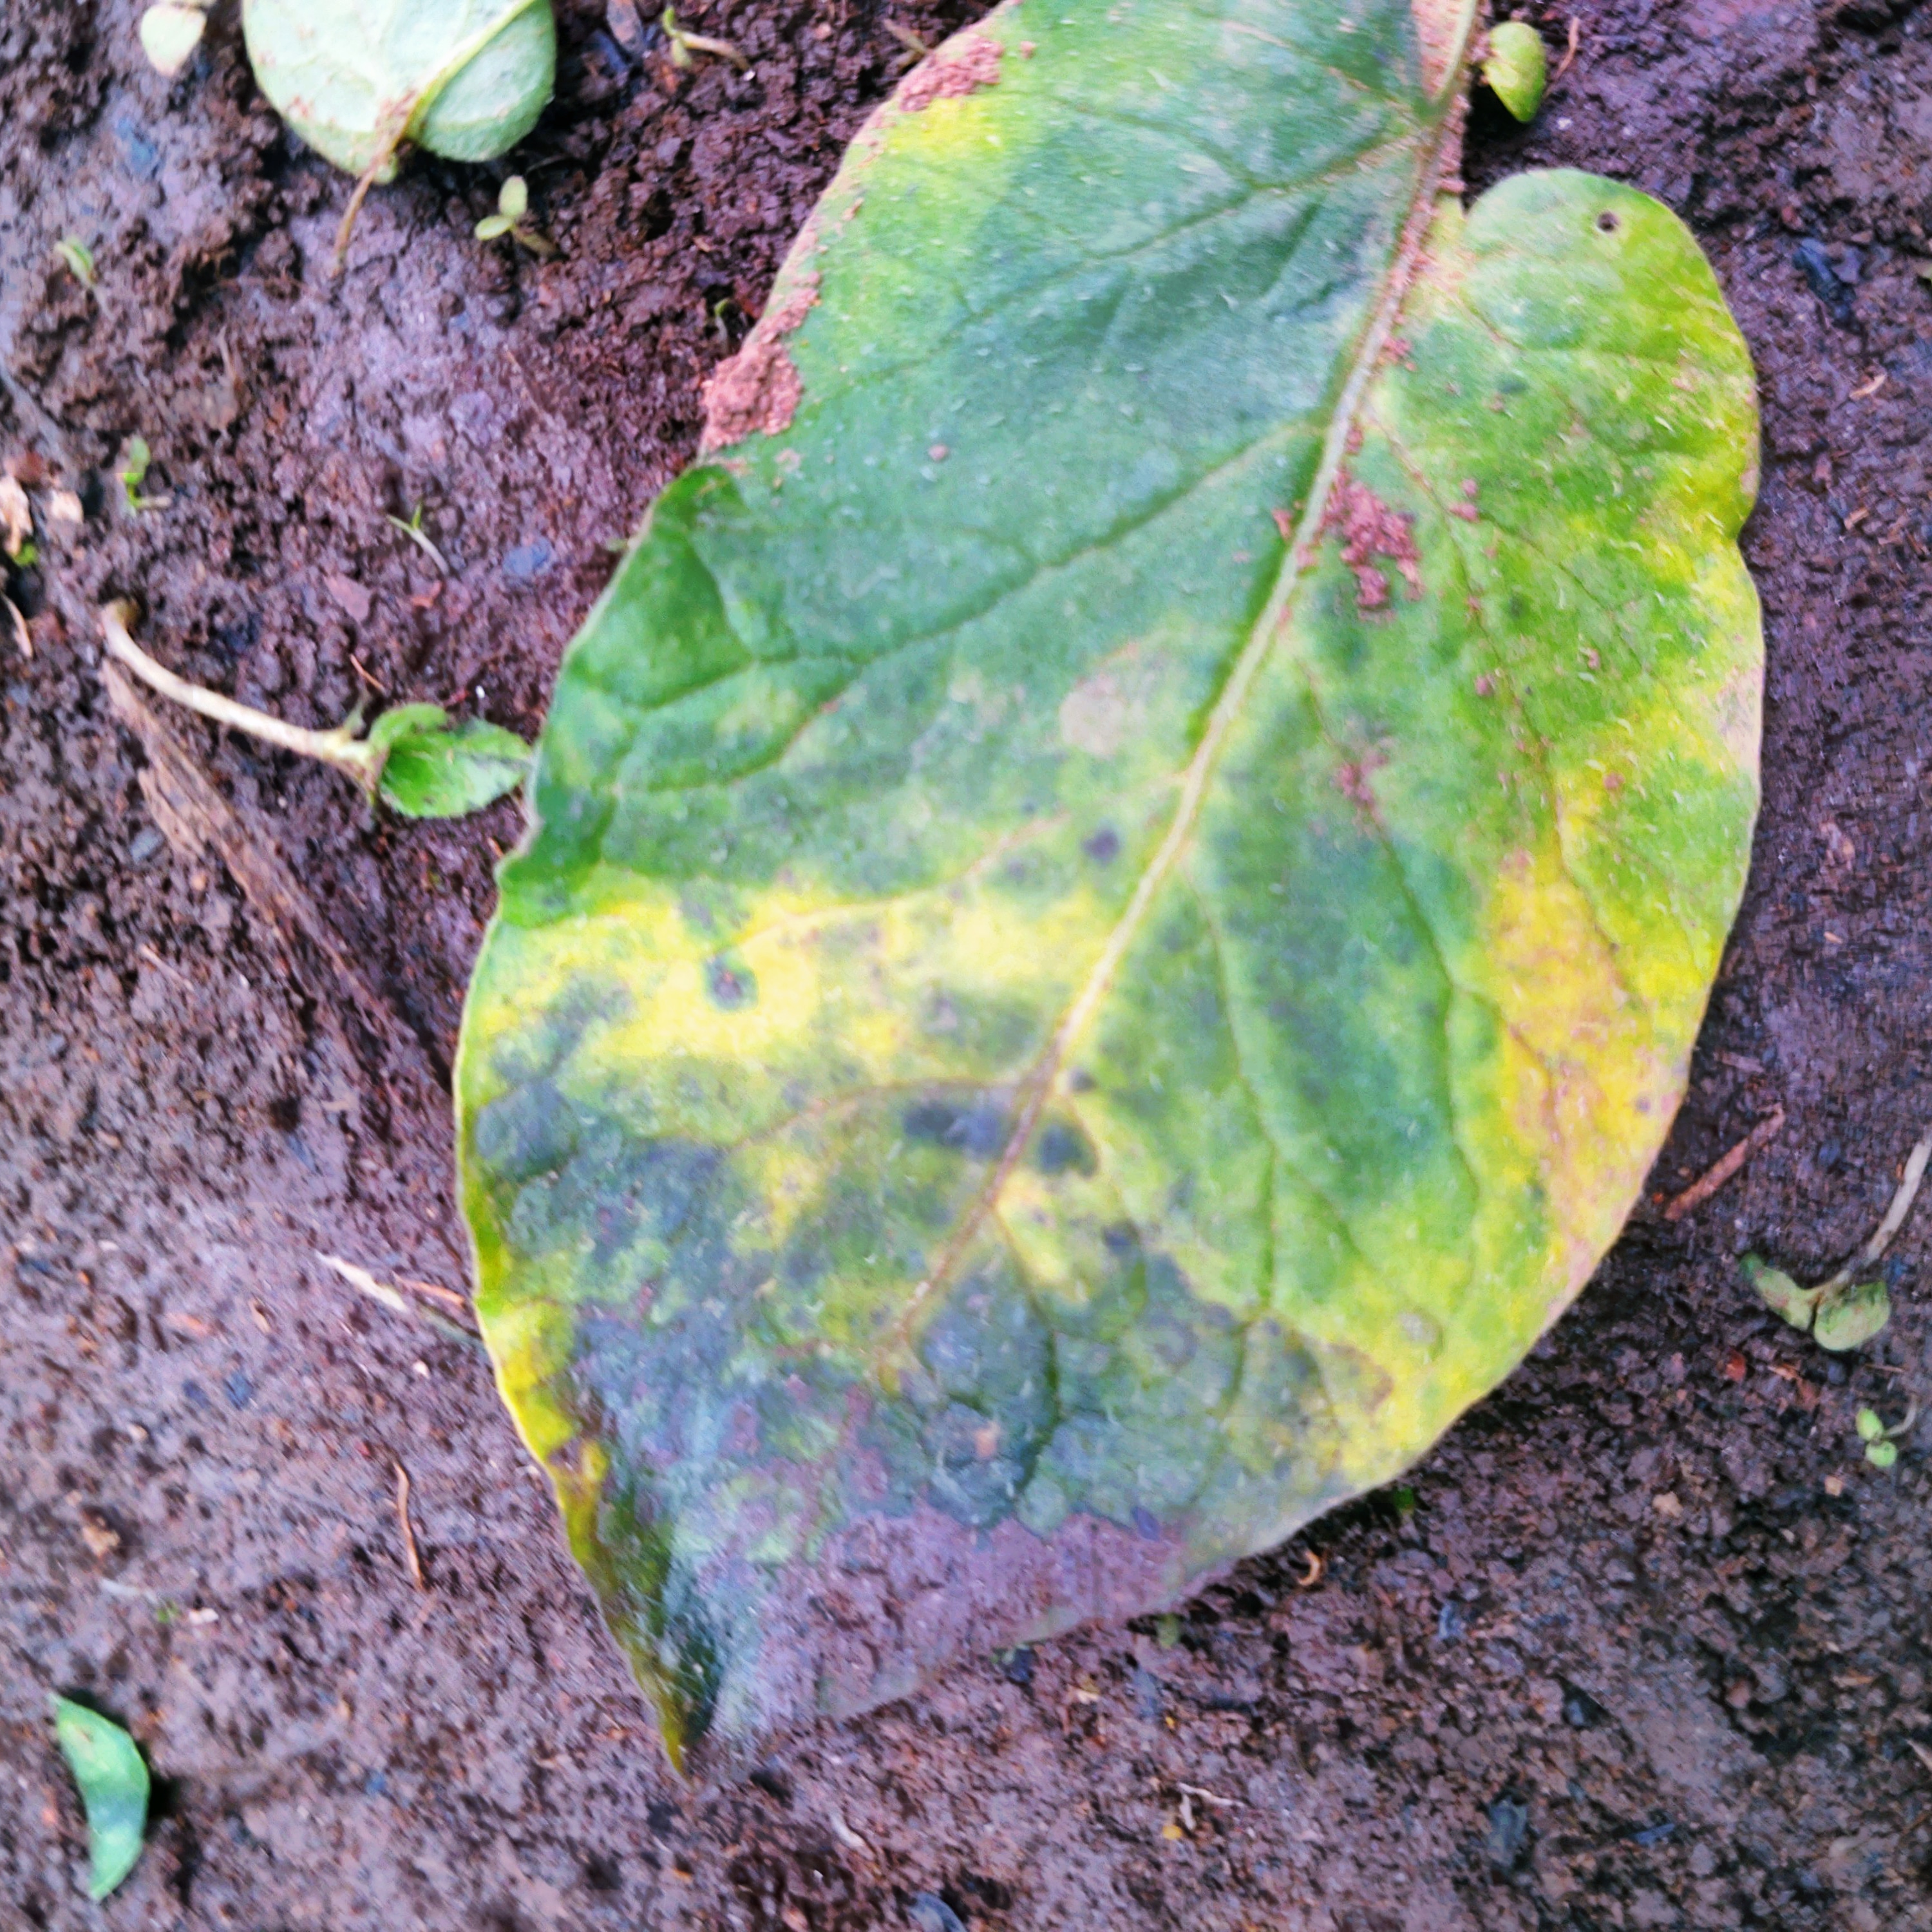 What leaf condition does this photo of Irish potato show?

late blight
